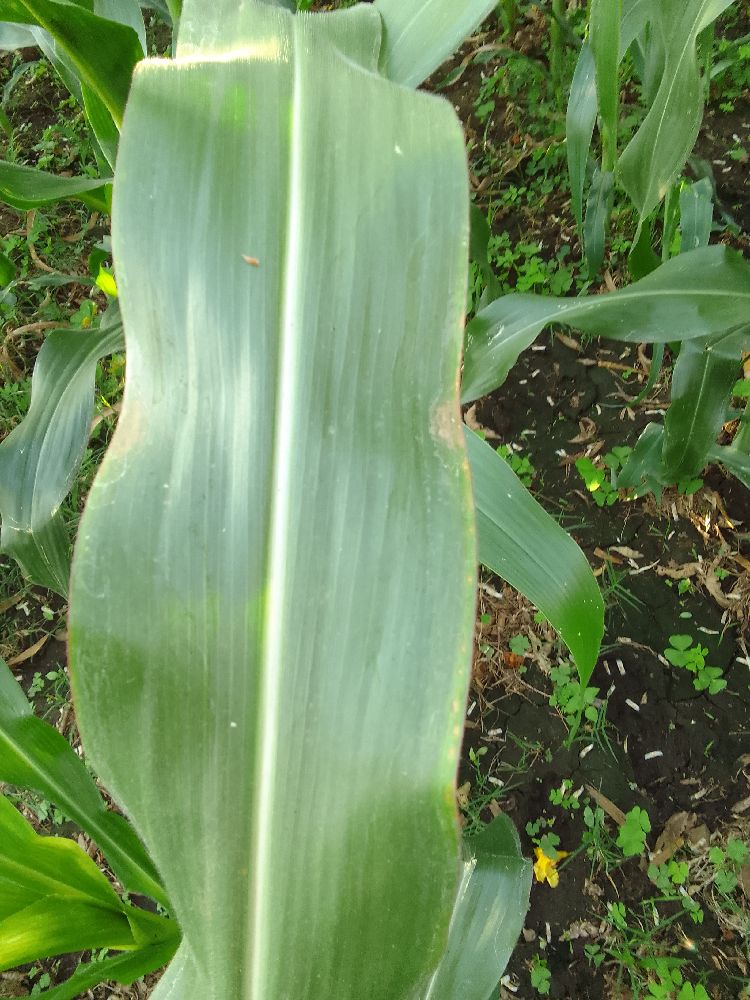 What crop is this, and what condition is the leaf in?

maize, healthy
